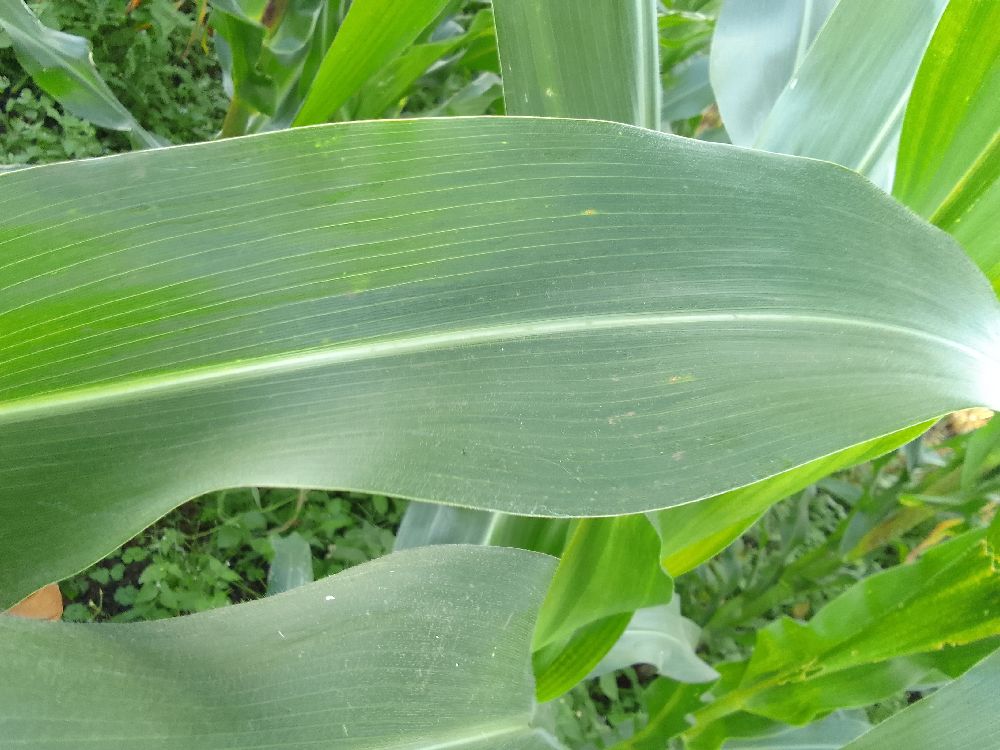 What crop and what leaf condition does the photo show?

maize, healthy
